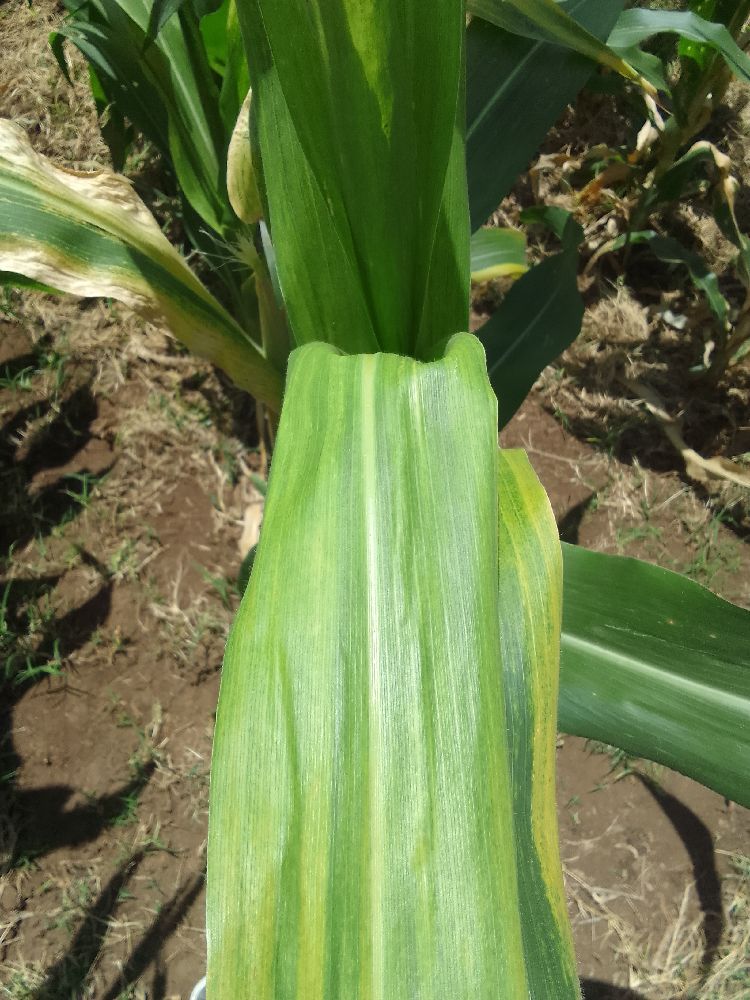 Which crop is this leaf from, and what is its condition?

maize, maize lethal necrosis
